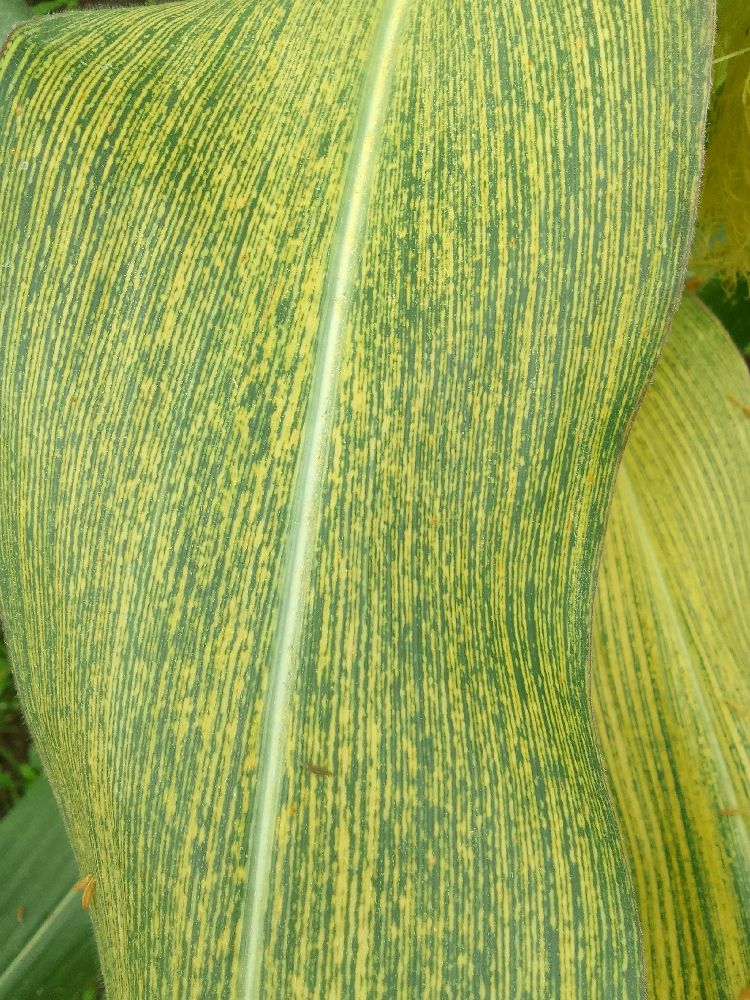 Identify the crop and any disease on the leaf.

maize, maize streak virus
